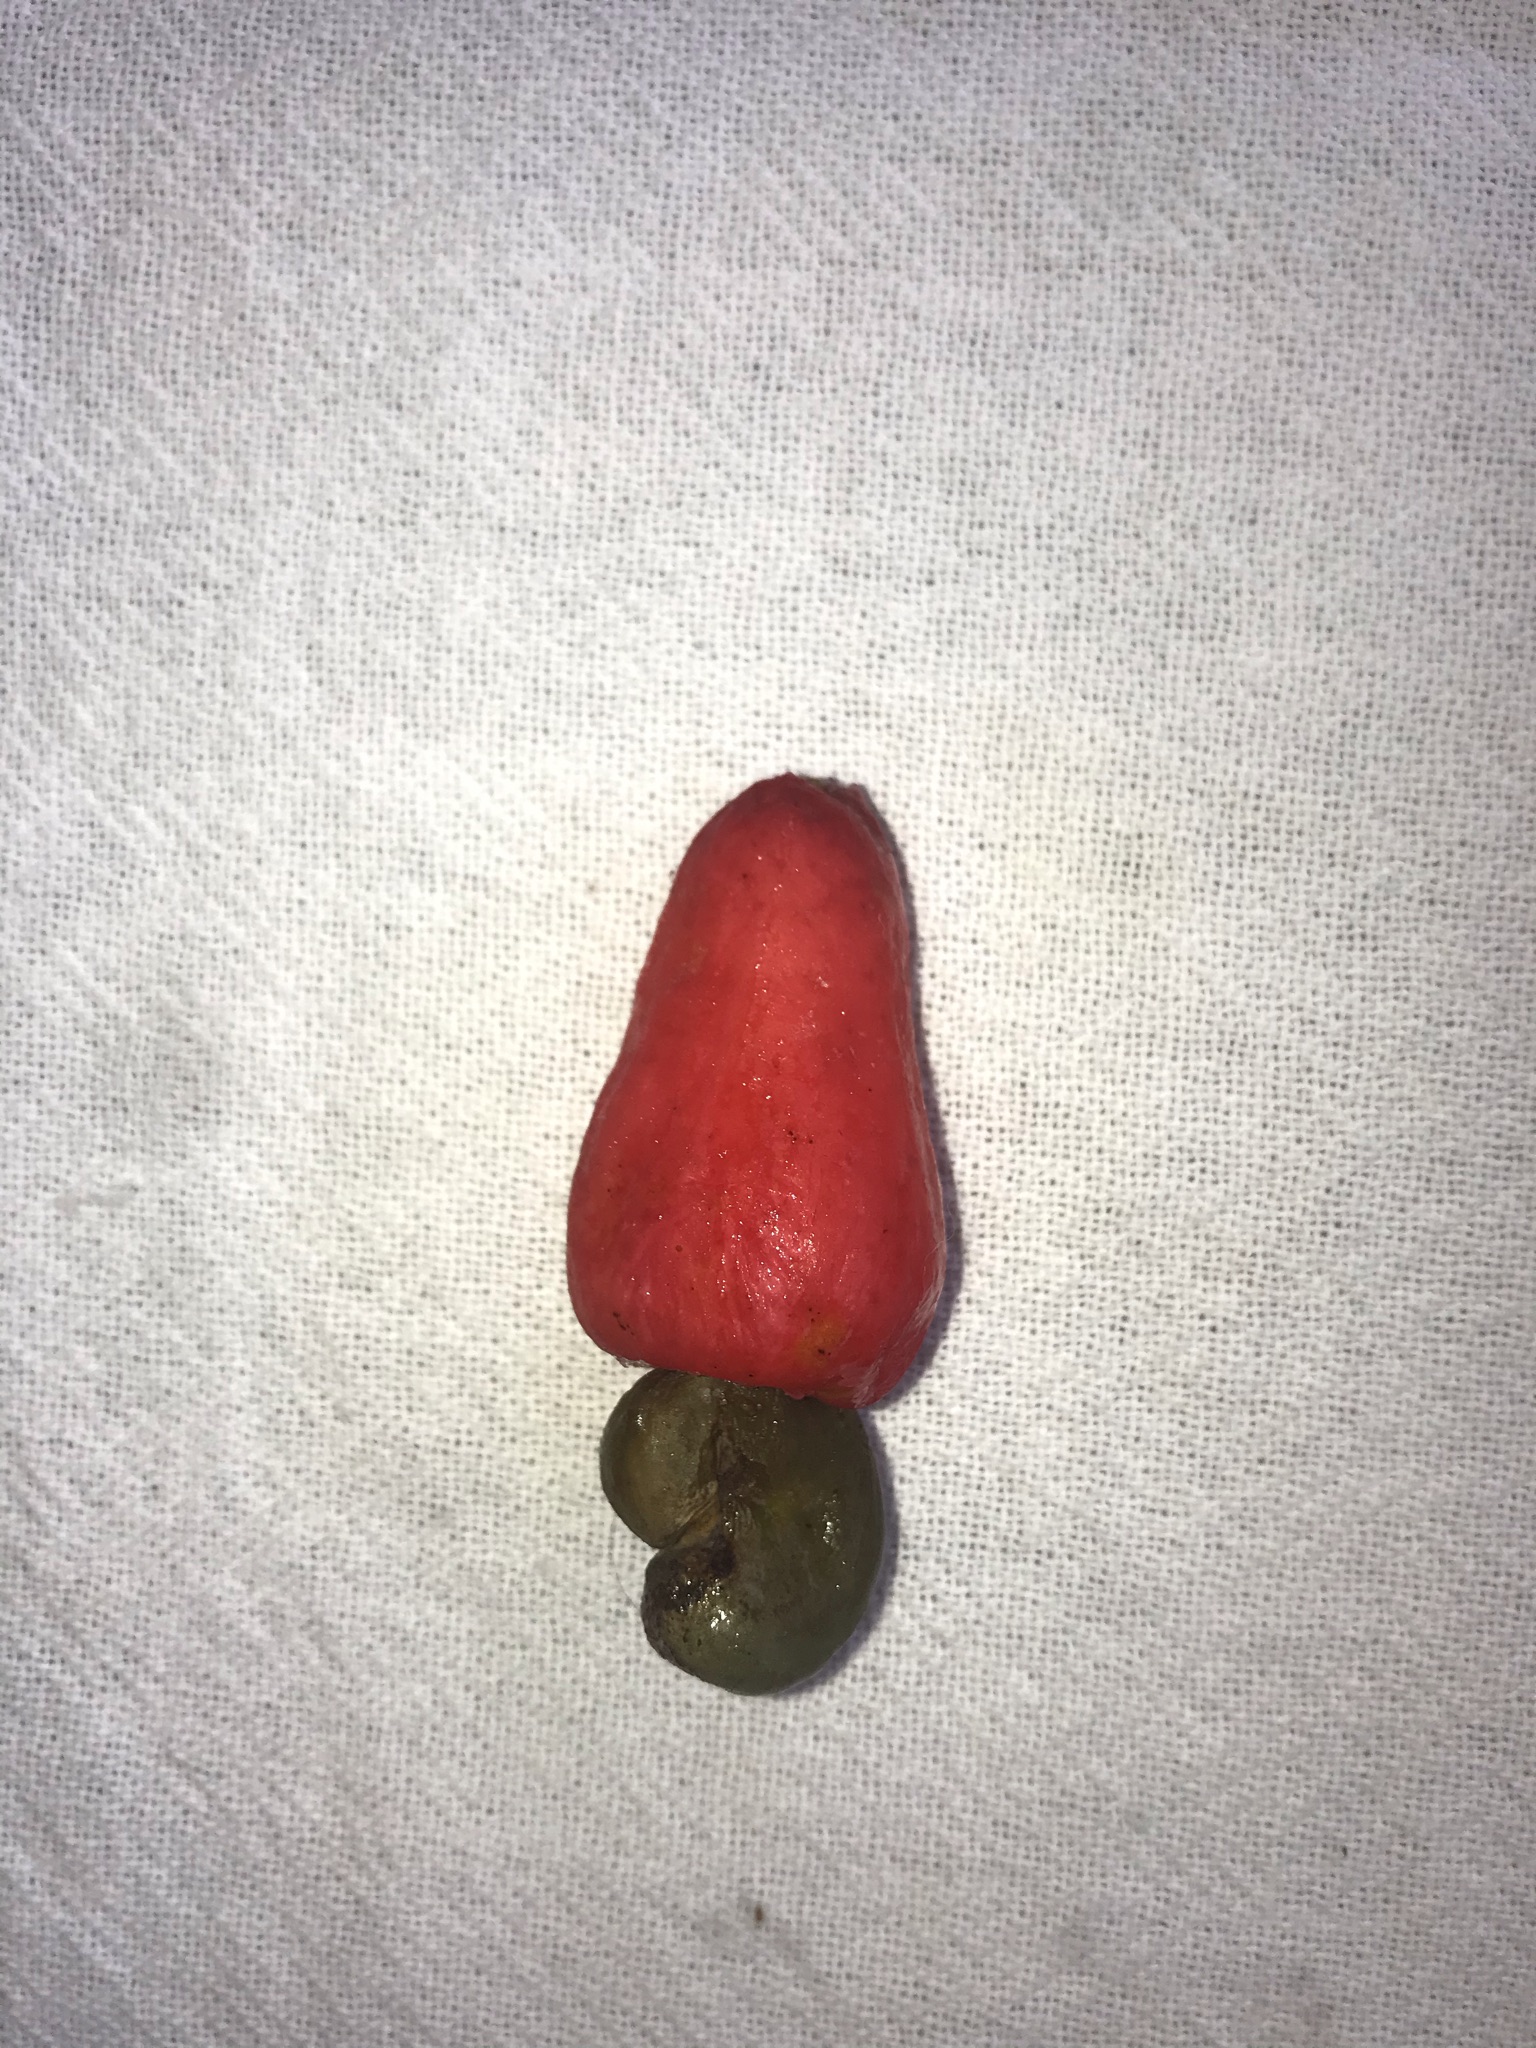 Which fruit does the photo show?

caju vermelho
